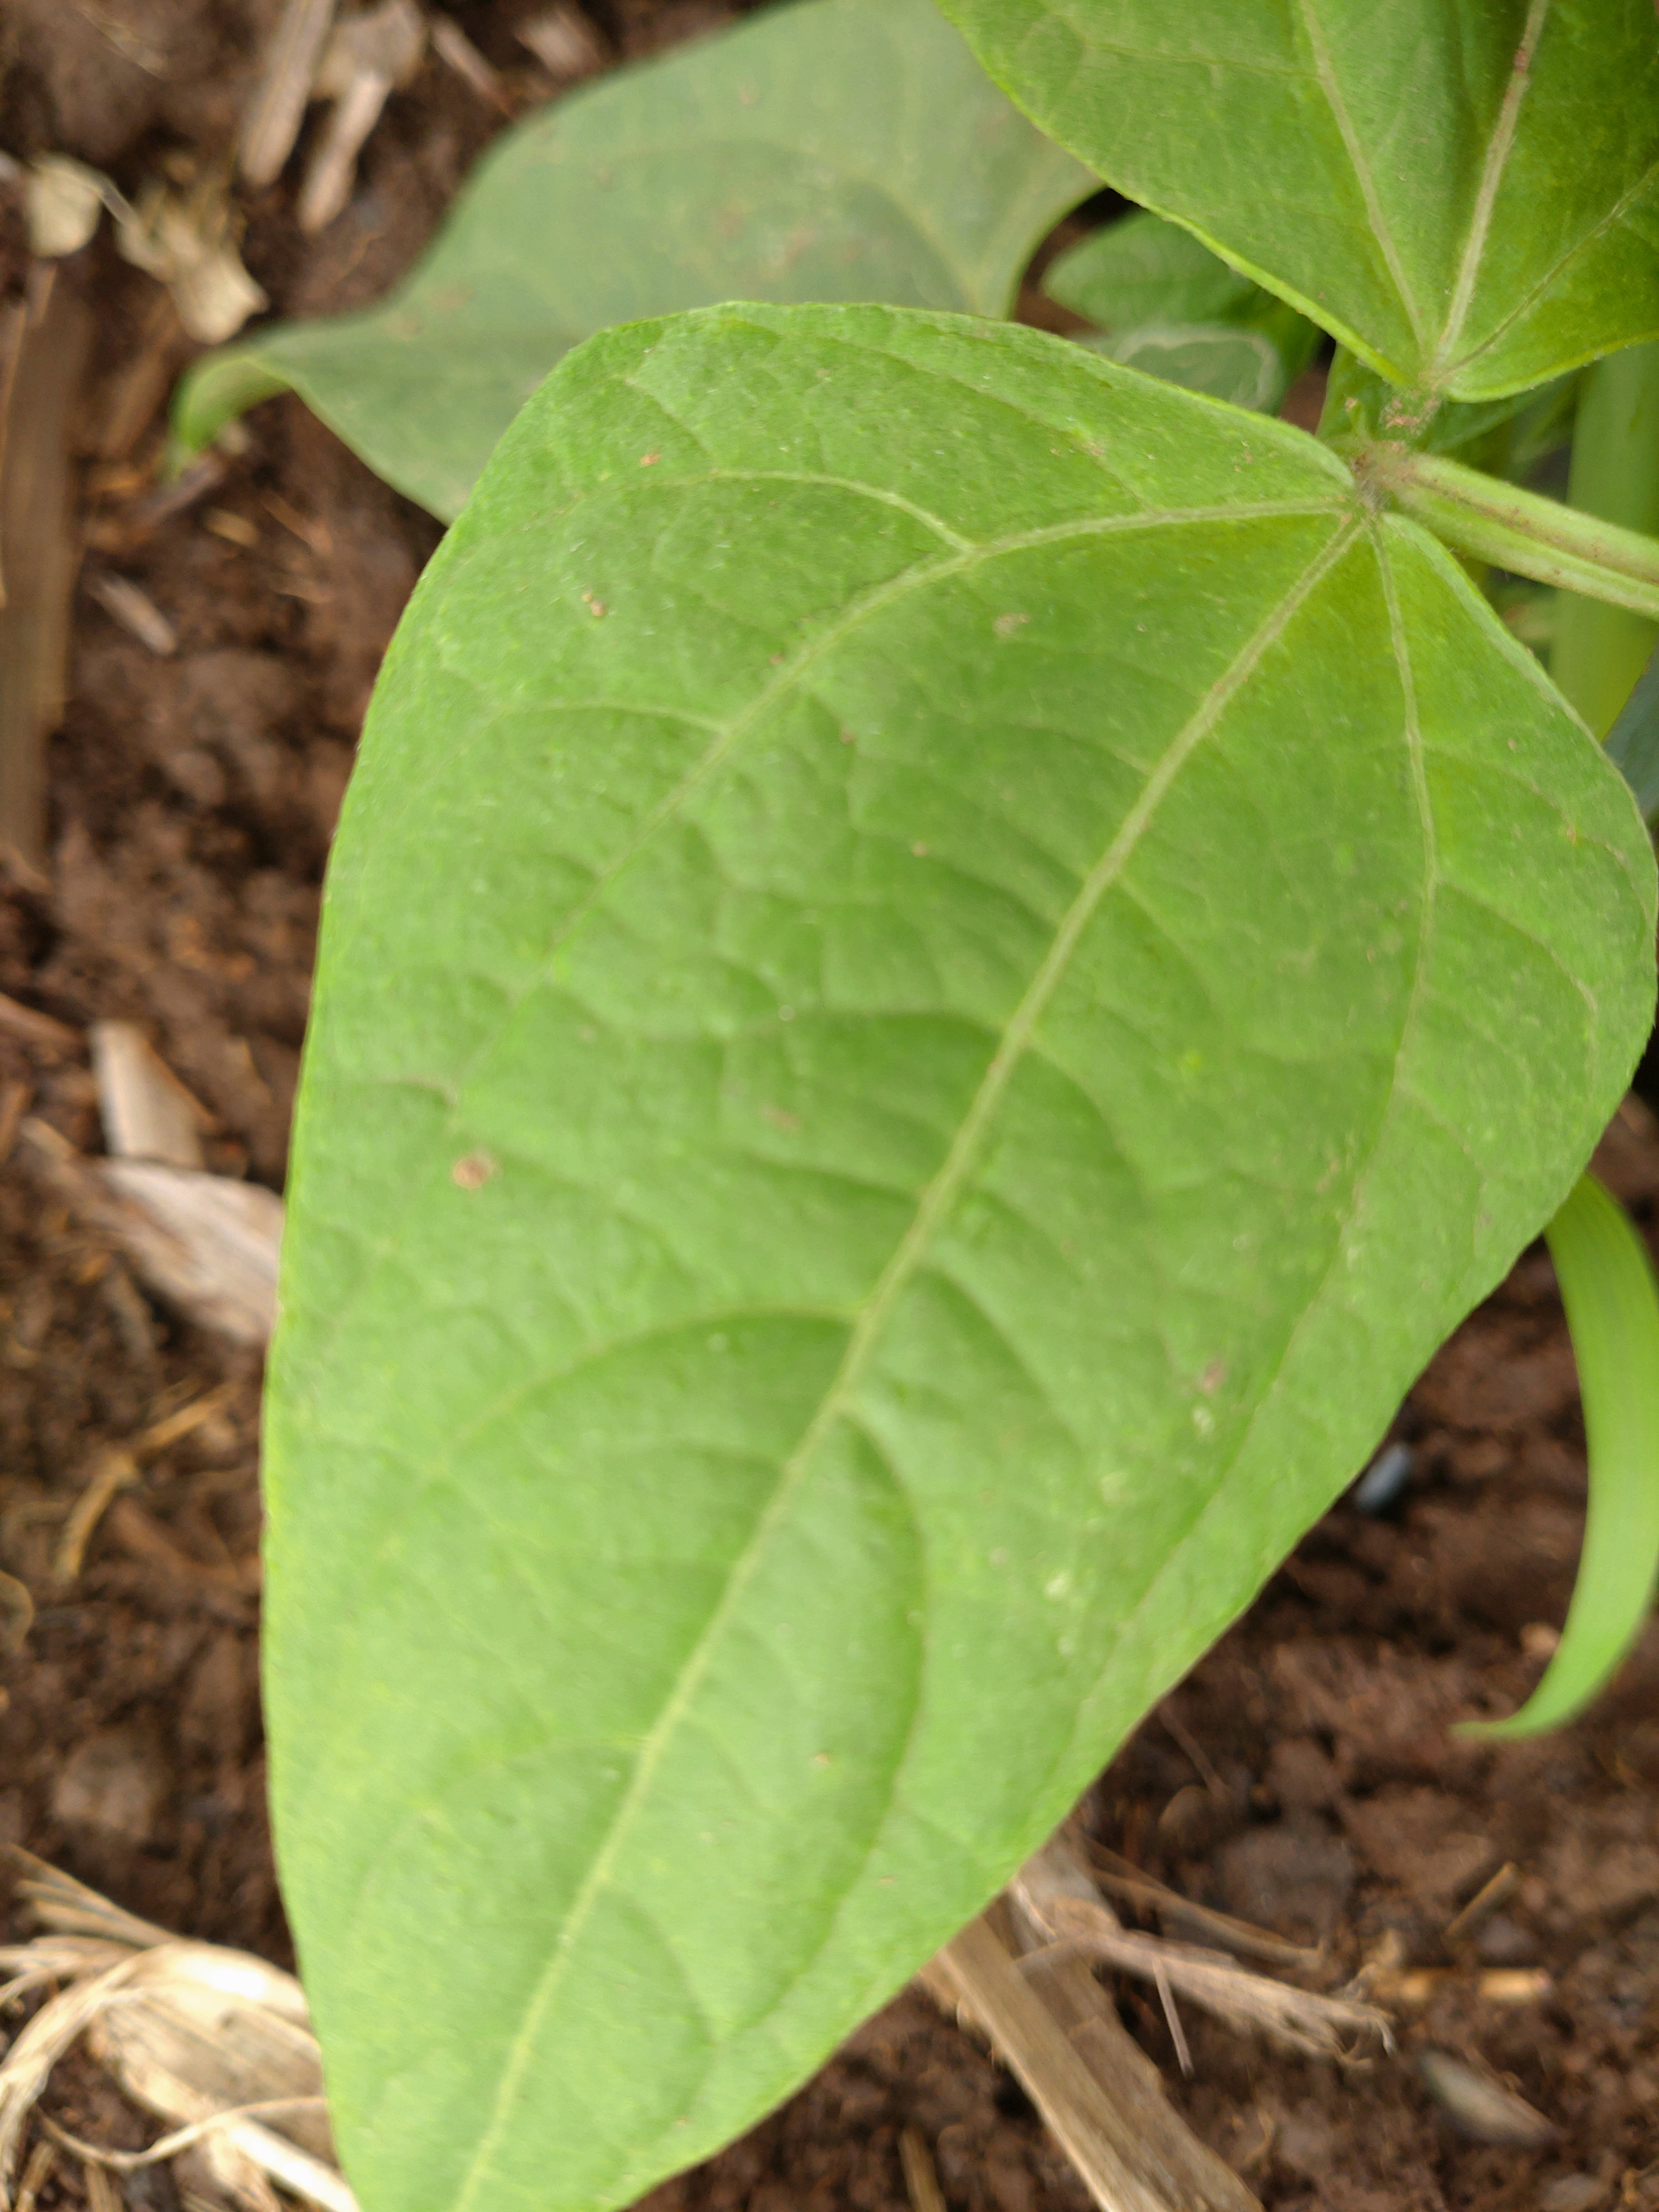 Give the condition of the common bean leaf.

healthy
